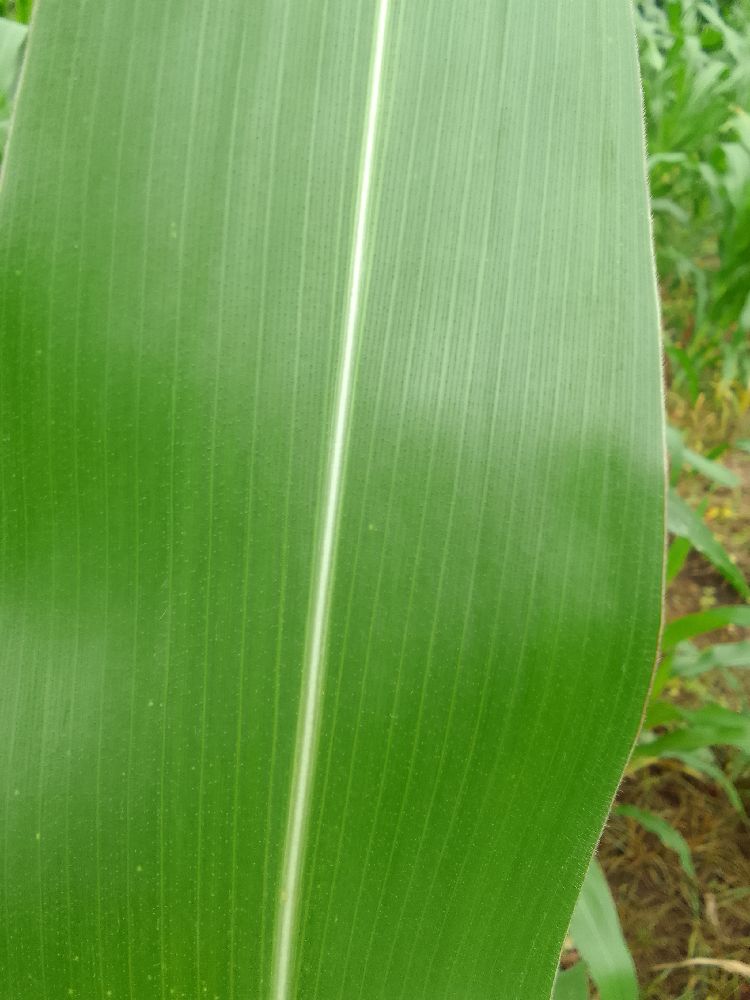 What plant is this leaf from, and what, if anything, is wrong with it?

maize, healthy
